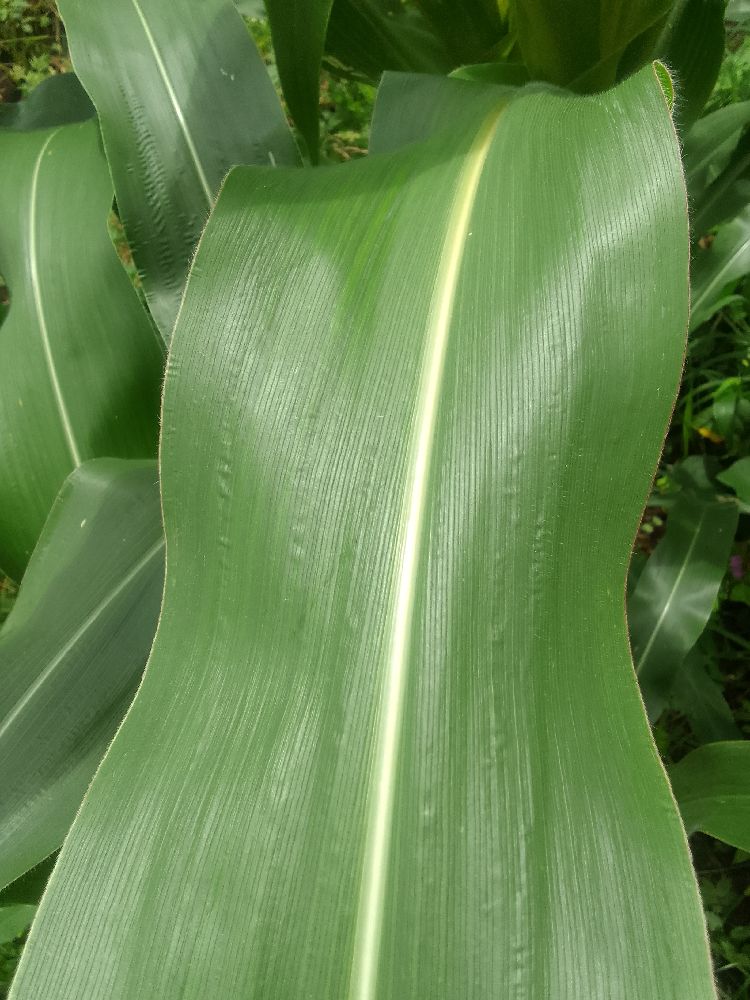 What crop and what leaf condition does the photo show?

maize, healthy
